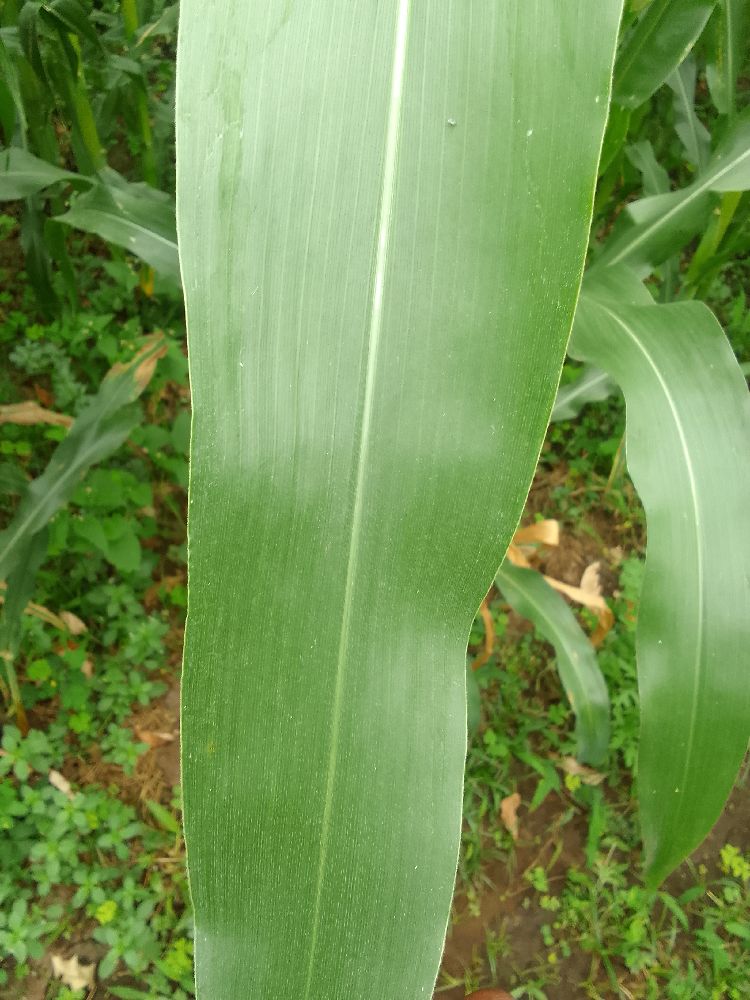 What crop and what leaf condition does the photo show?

maize, healthy
